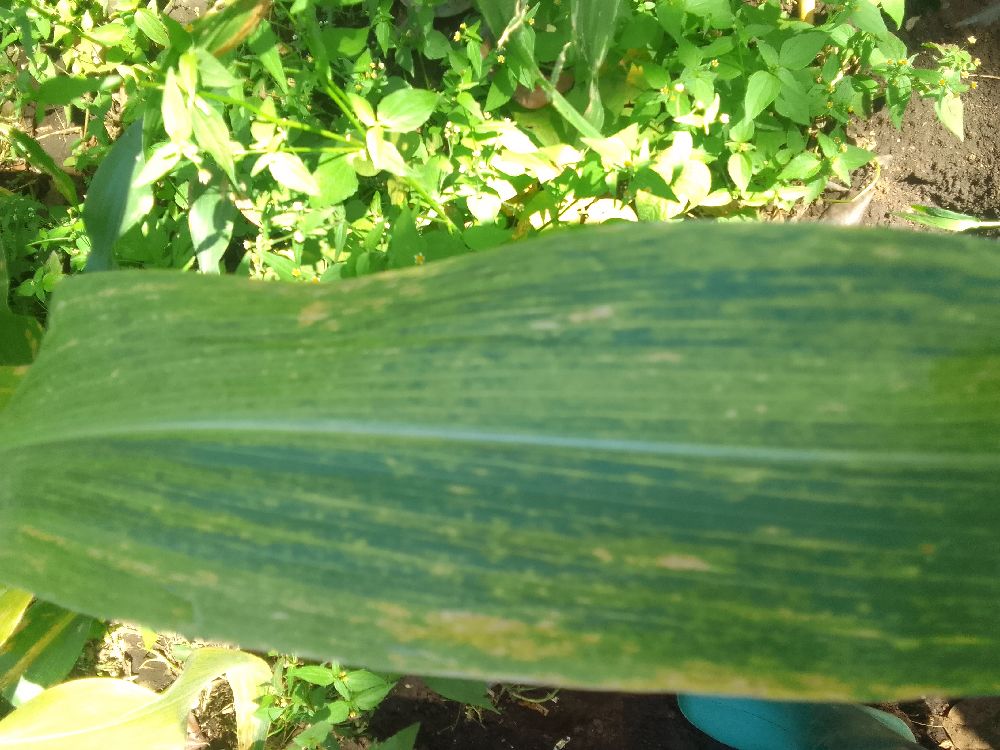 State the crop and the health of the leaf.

maize, maize lethal necrosis
